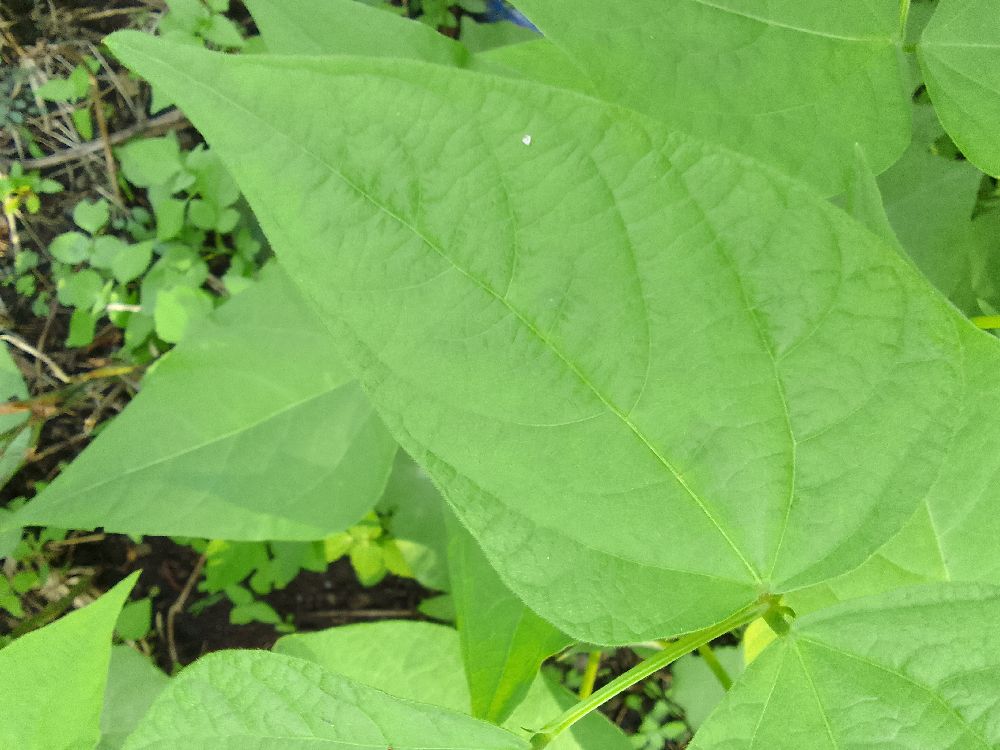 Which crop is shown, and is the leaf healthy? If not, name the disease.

common bean, healthy
